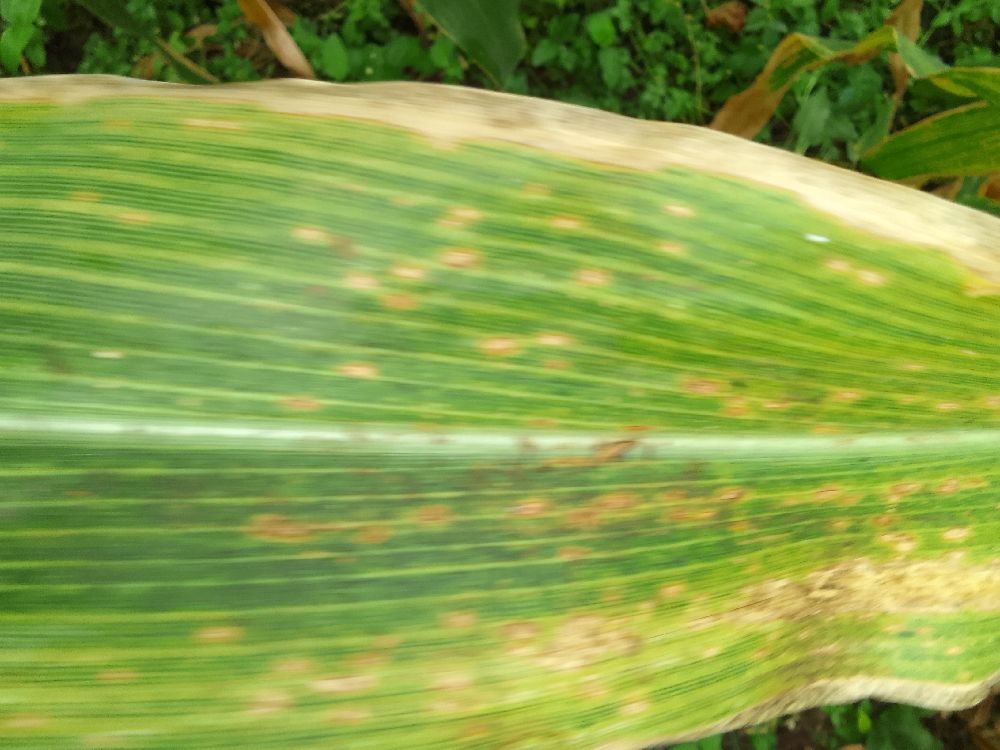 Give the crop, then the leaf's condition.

maize, maize lethal necrosis
